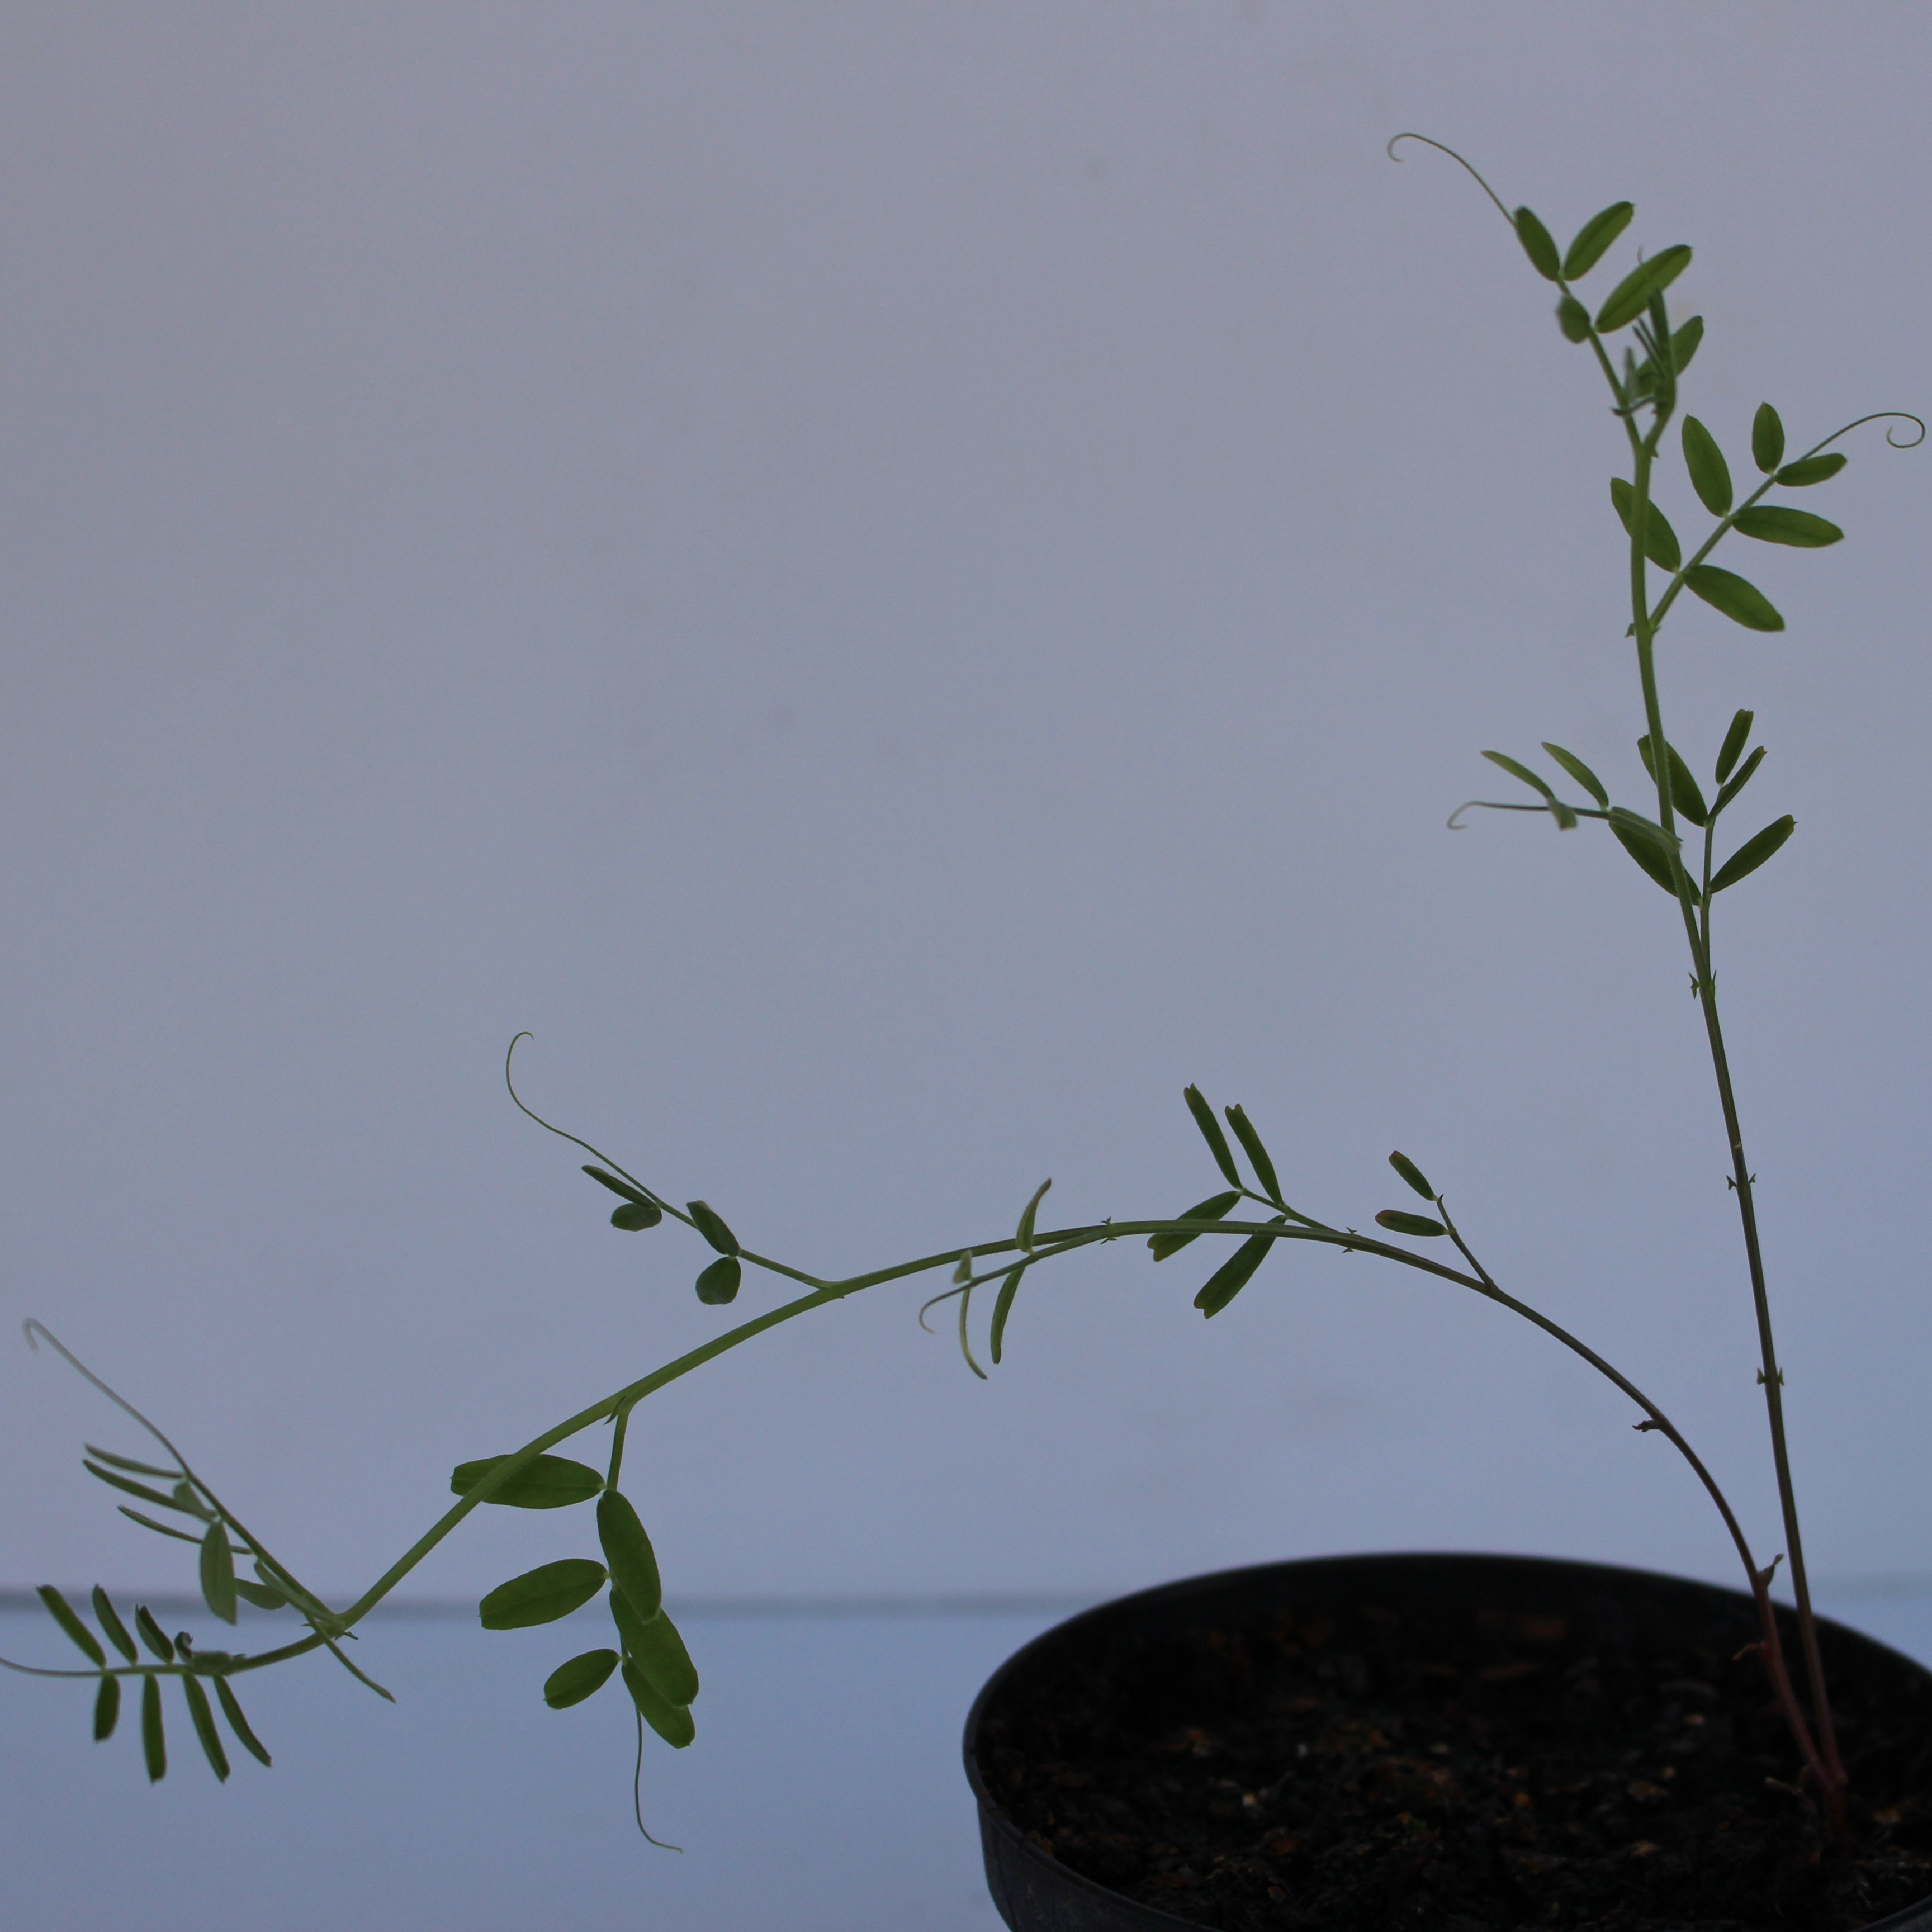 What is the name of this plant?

Vicia sativa
